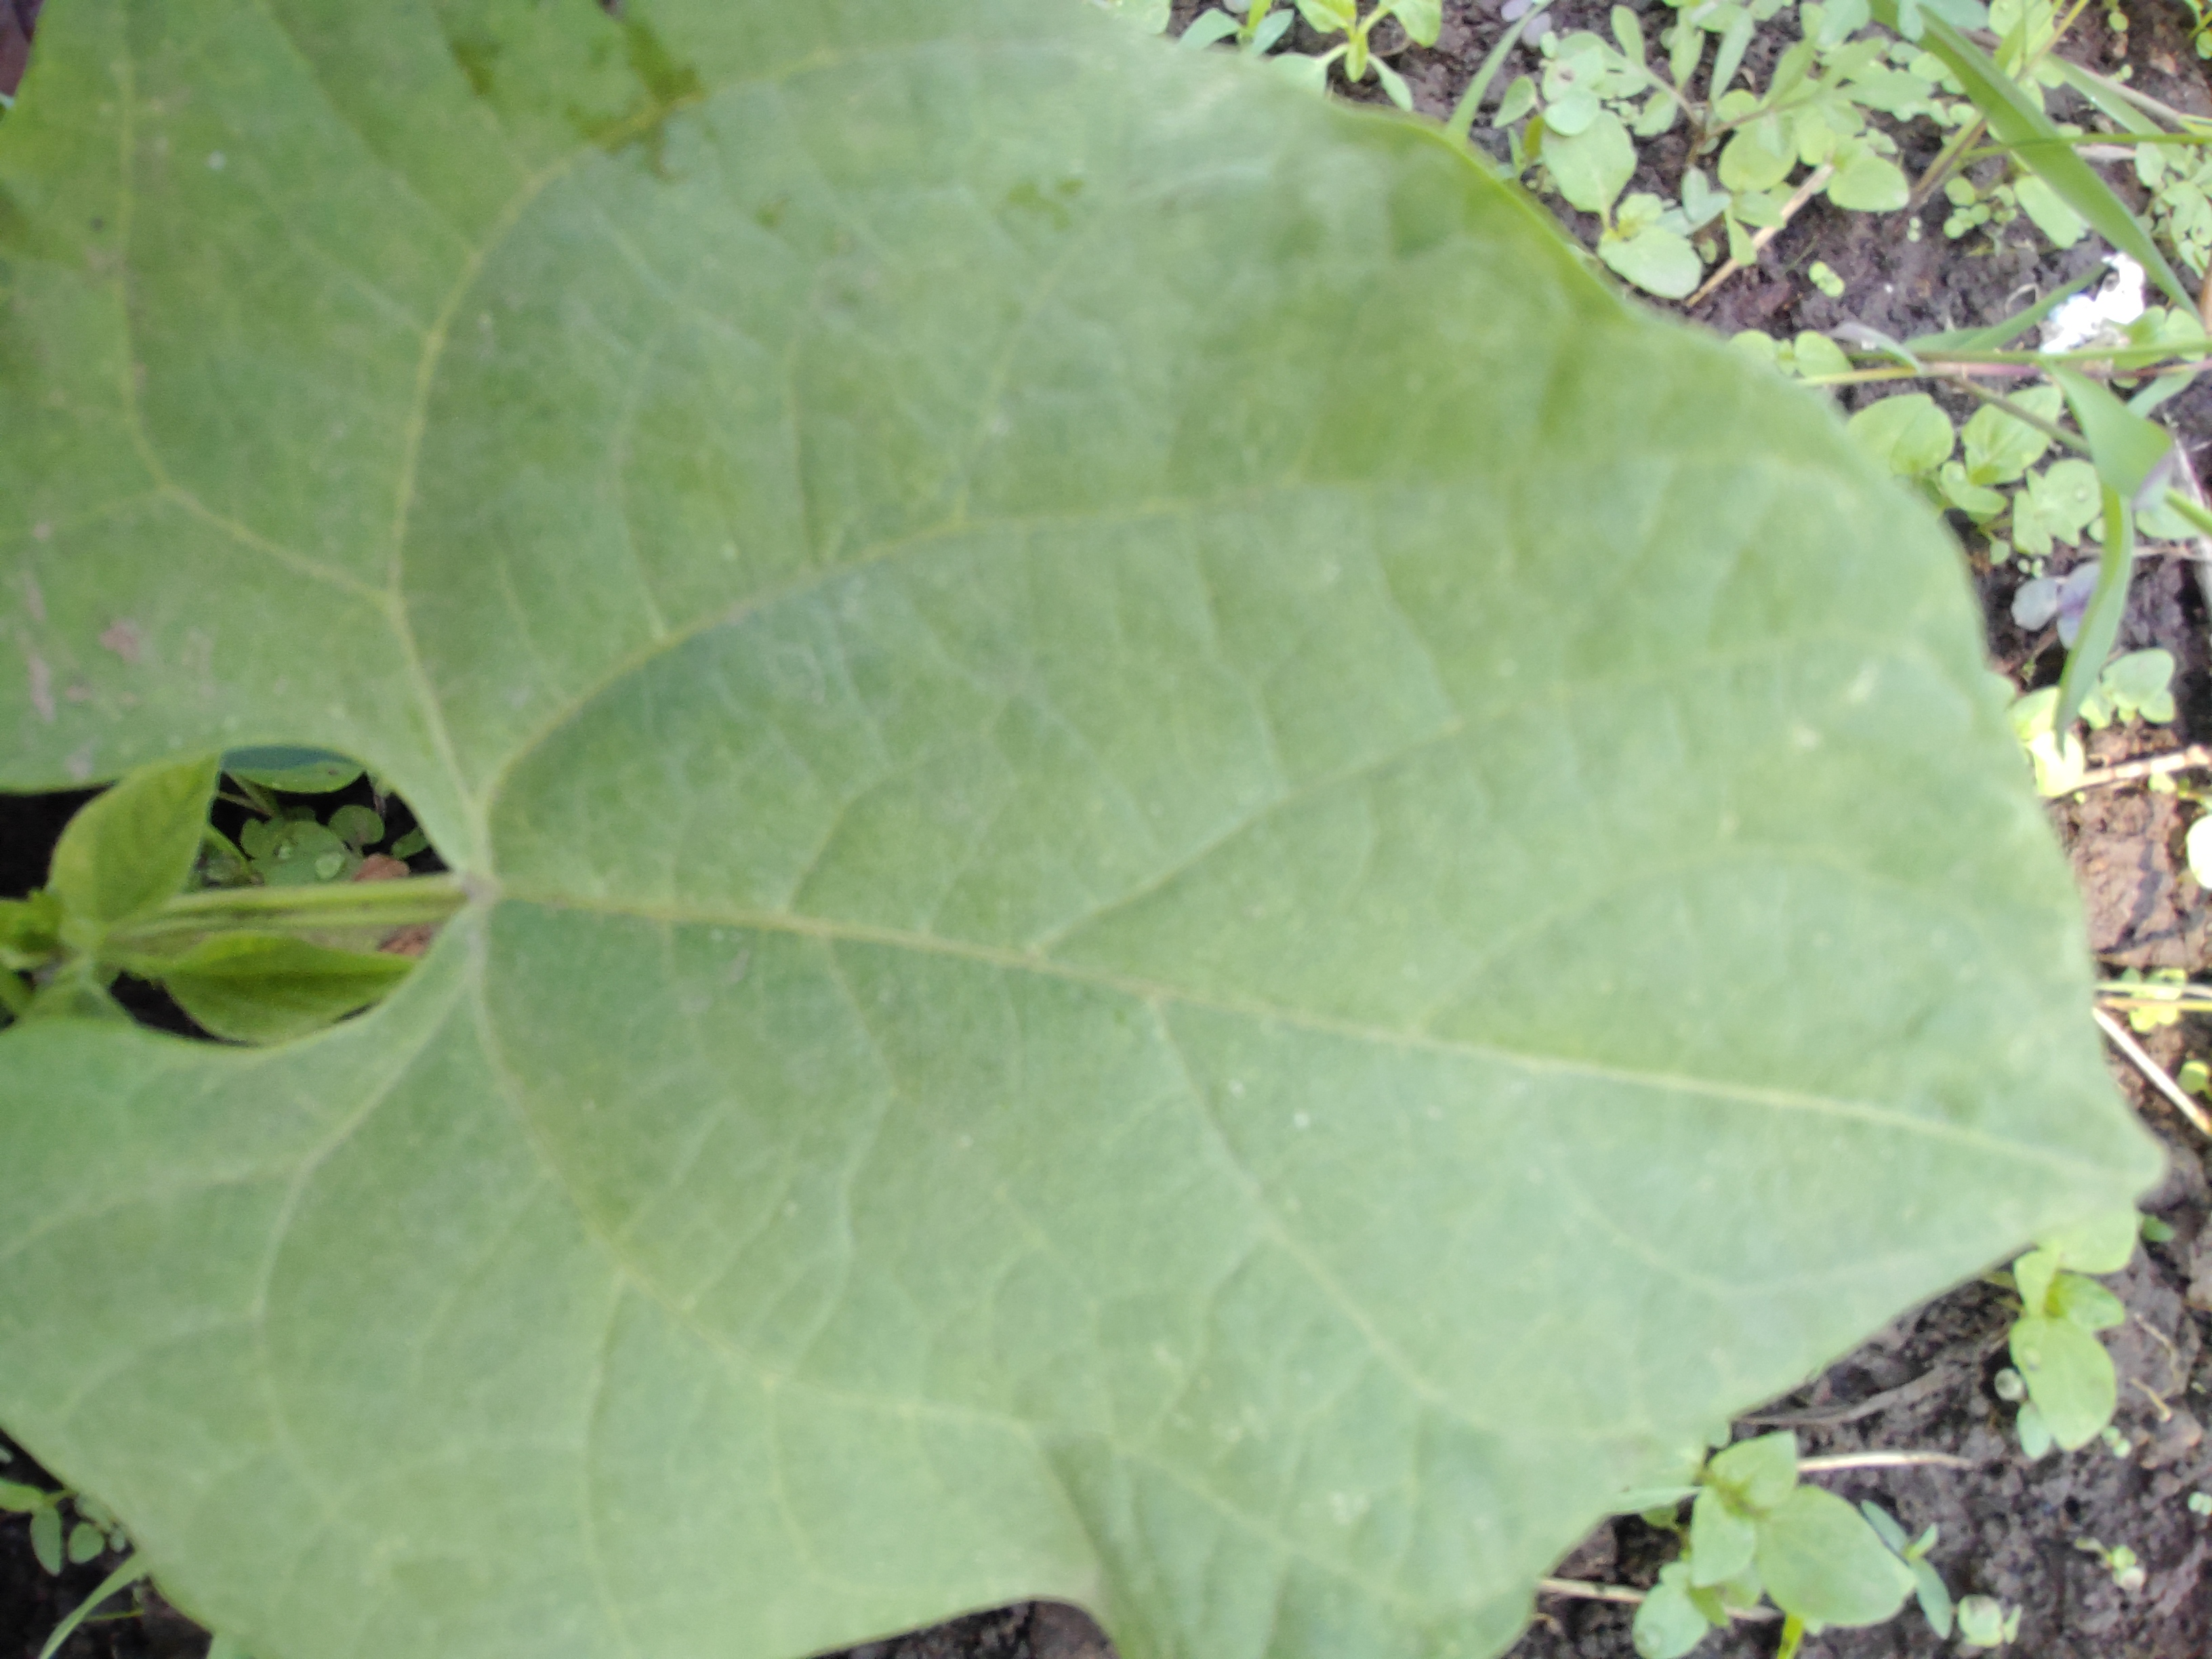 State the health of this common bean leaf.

healthy
